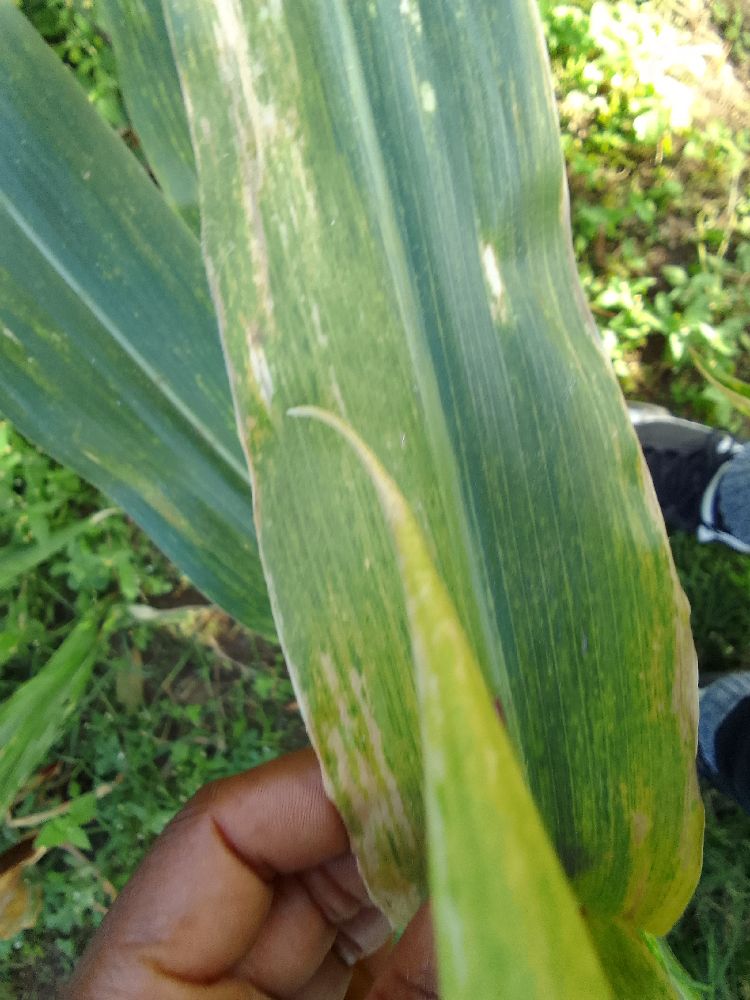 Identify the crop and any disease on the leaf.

maize, maize lethal necrosis
